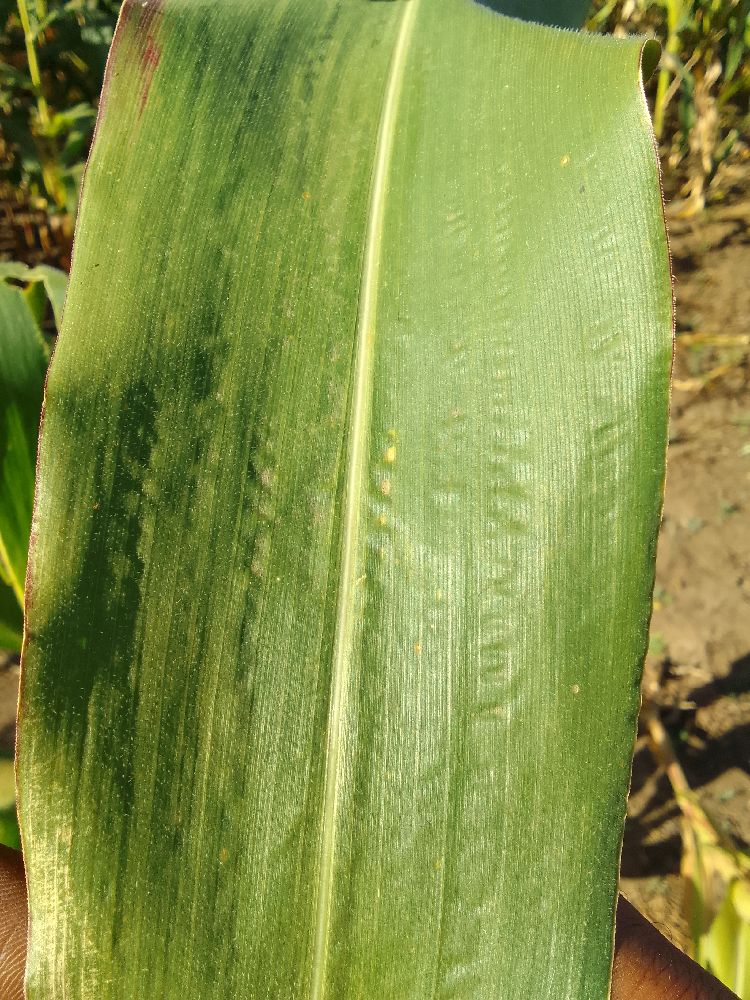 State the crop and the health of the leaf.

maize, healthy
